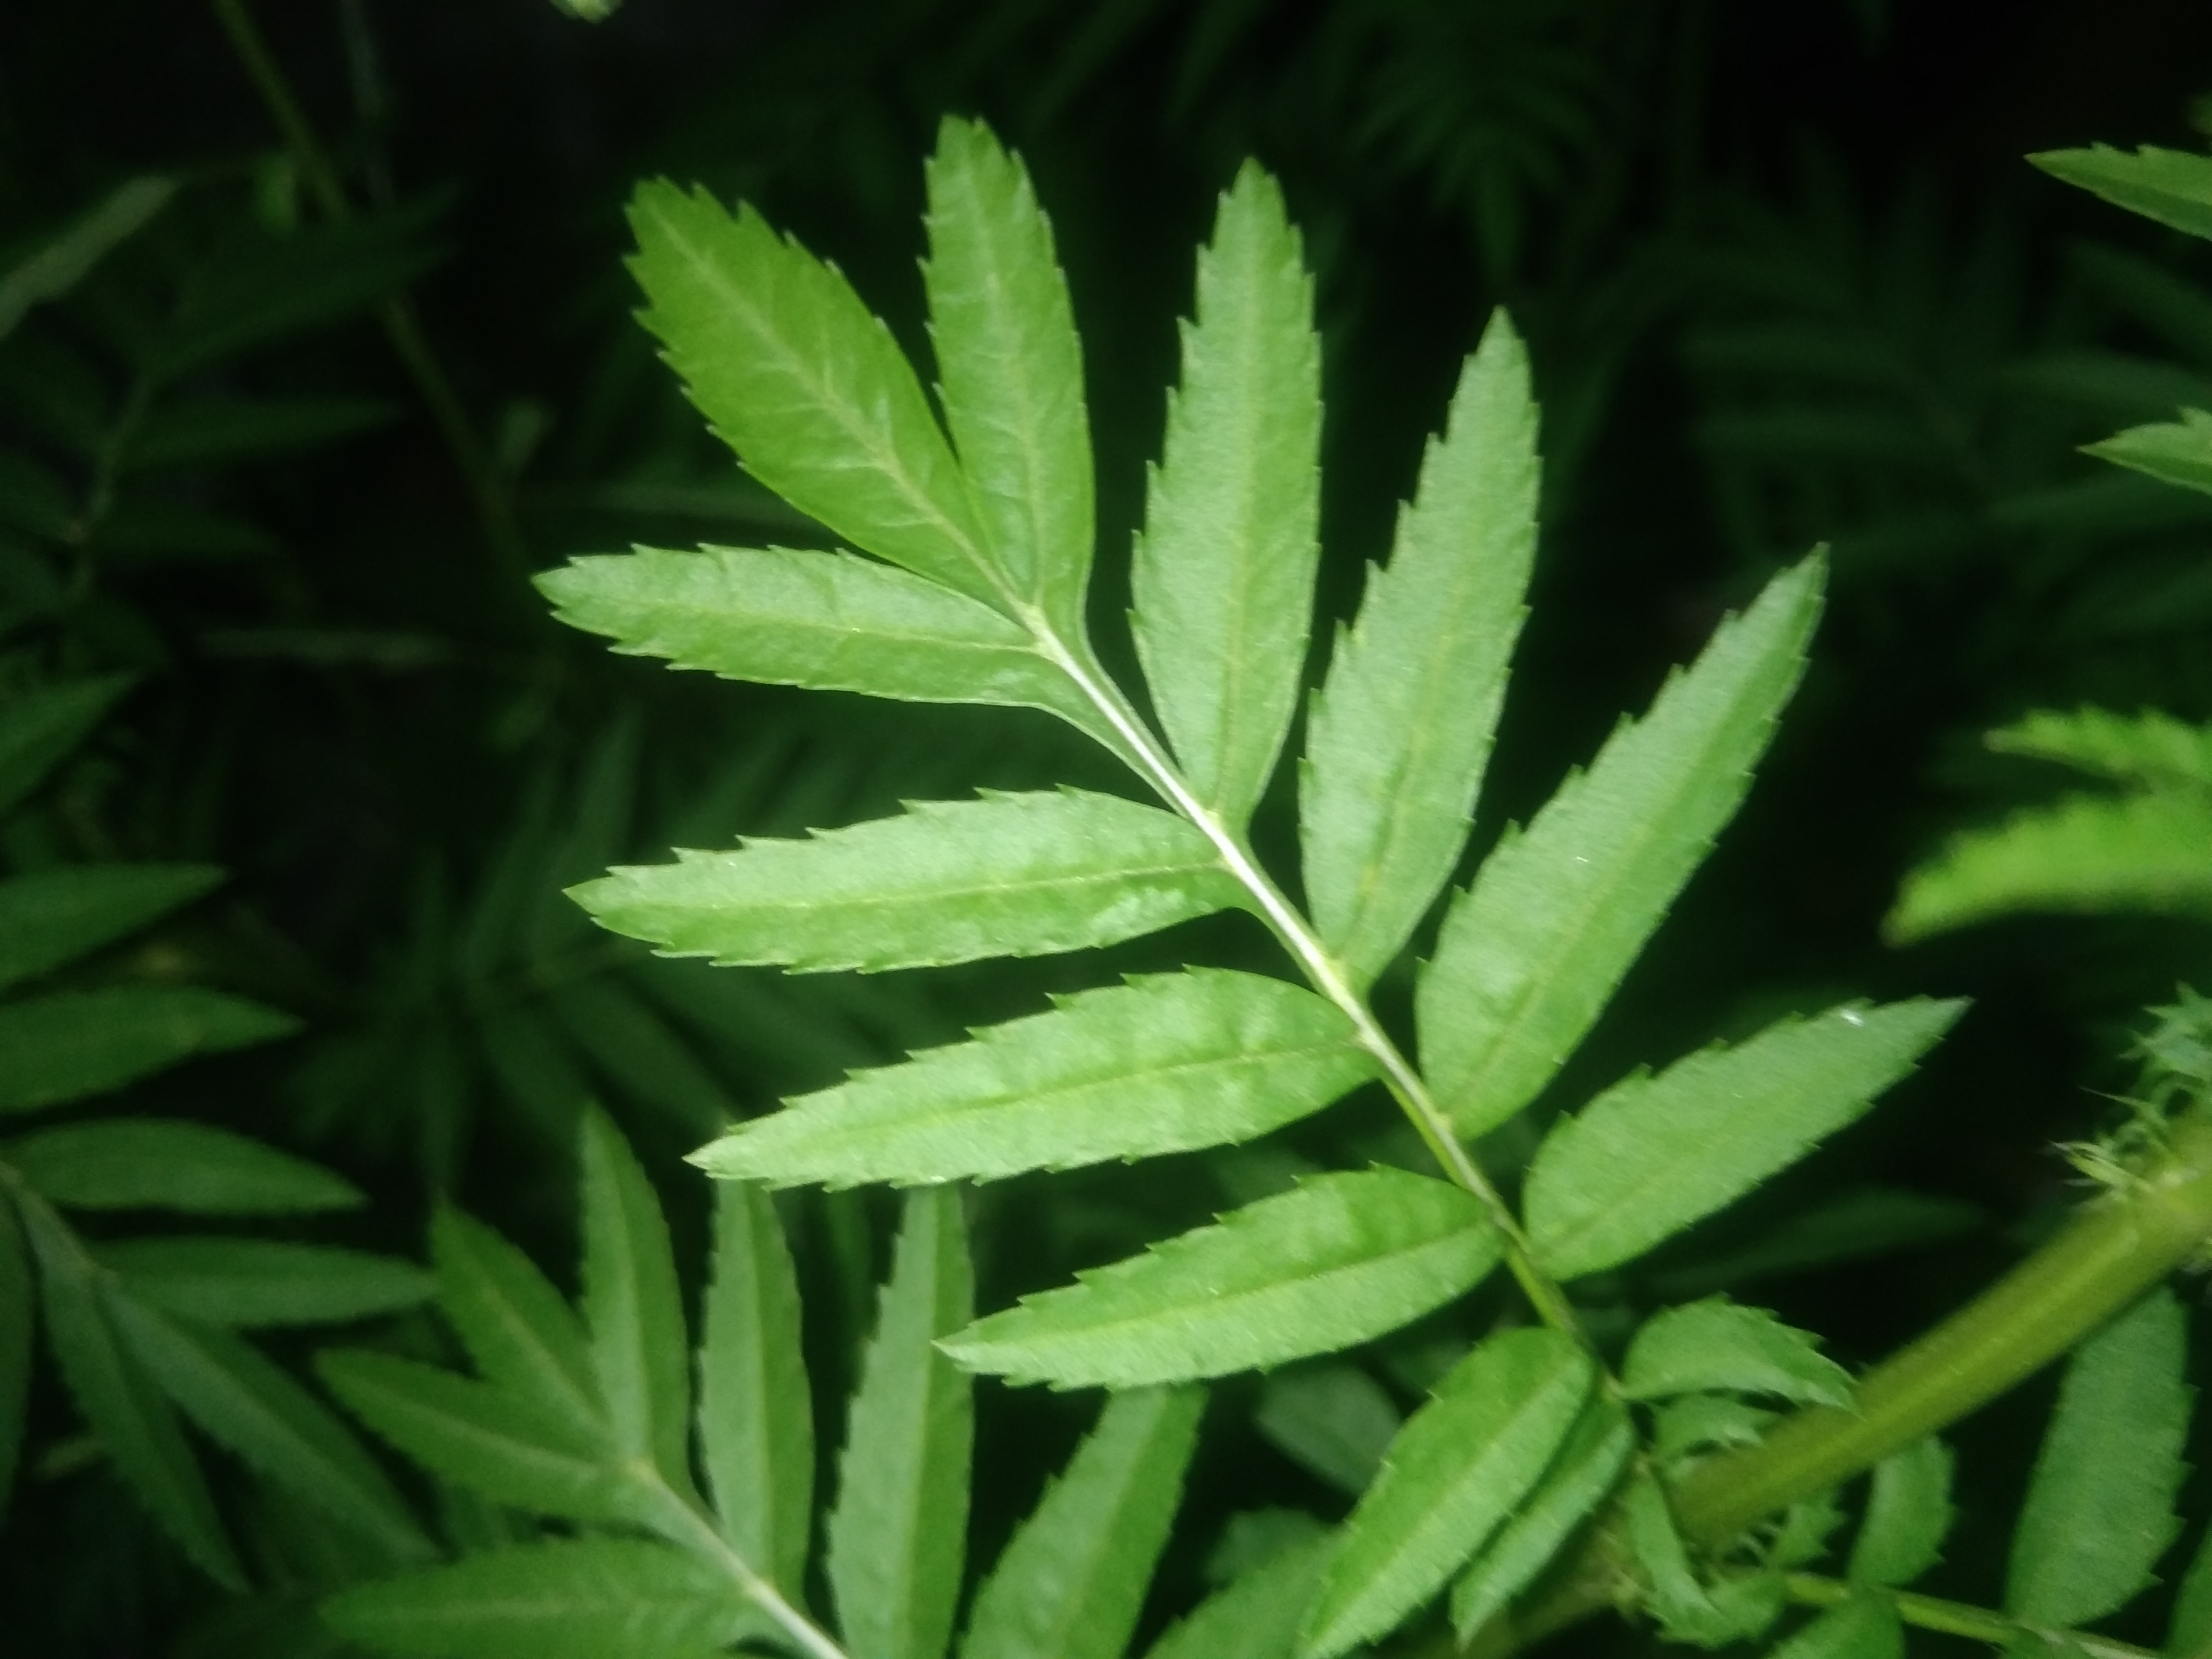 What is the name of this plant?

marigold
